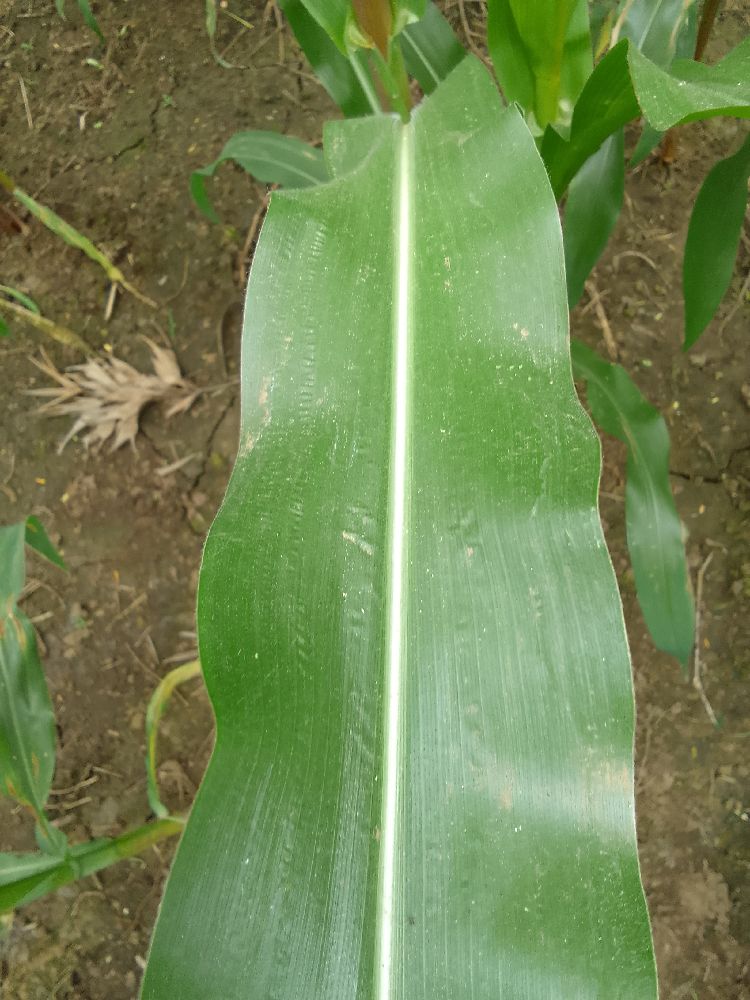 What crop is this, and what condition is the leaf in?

maize, healthy
